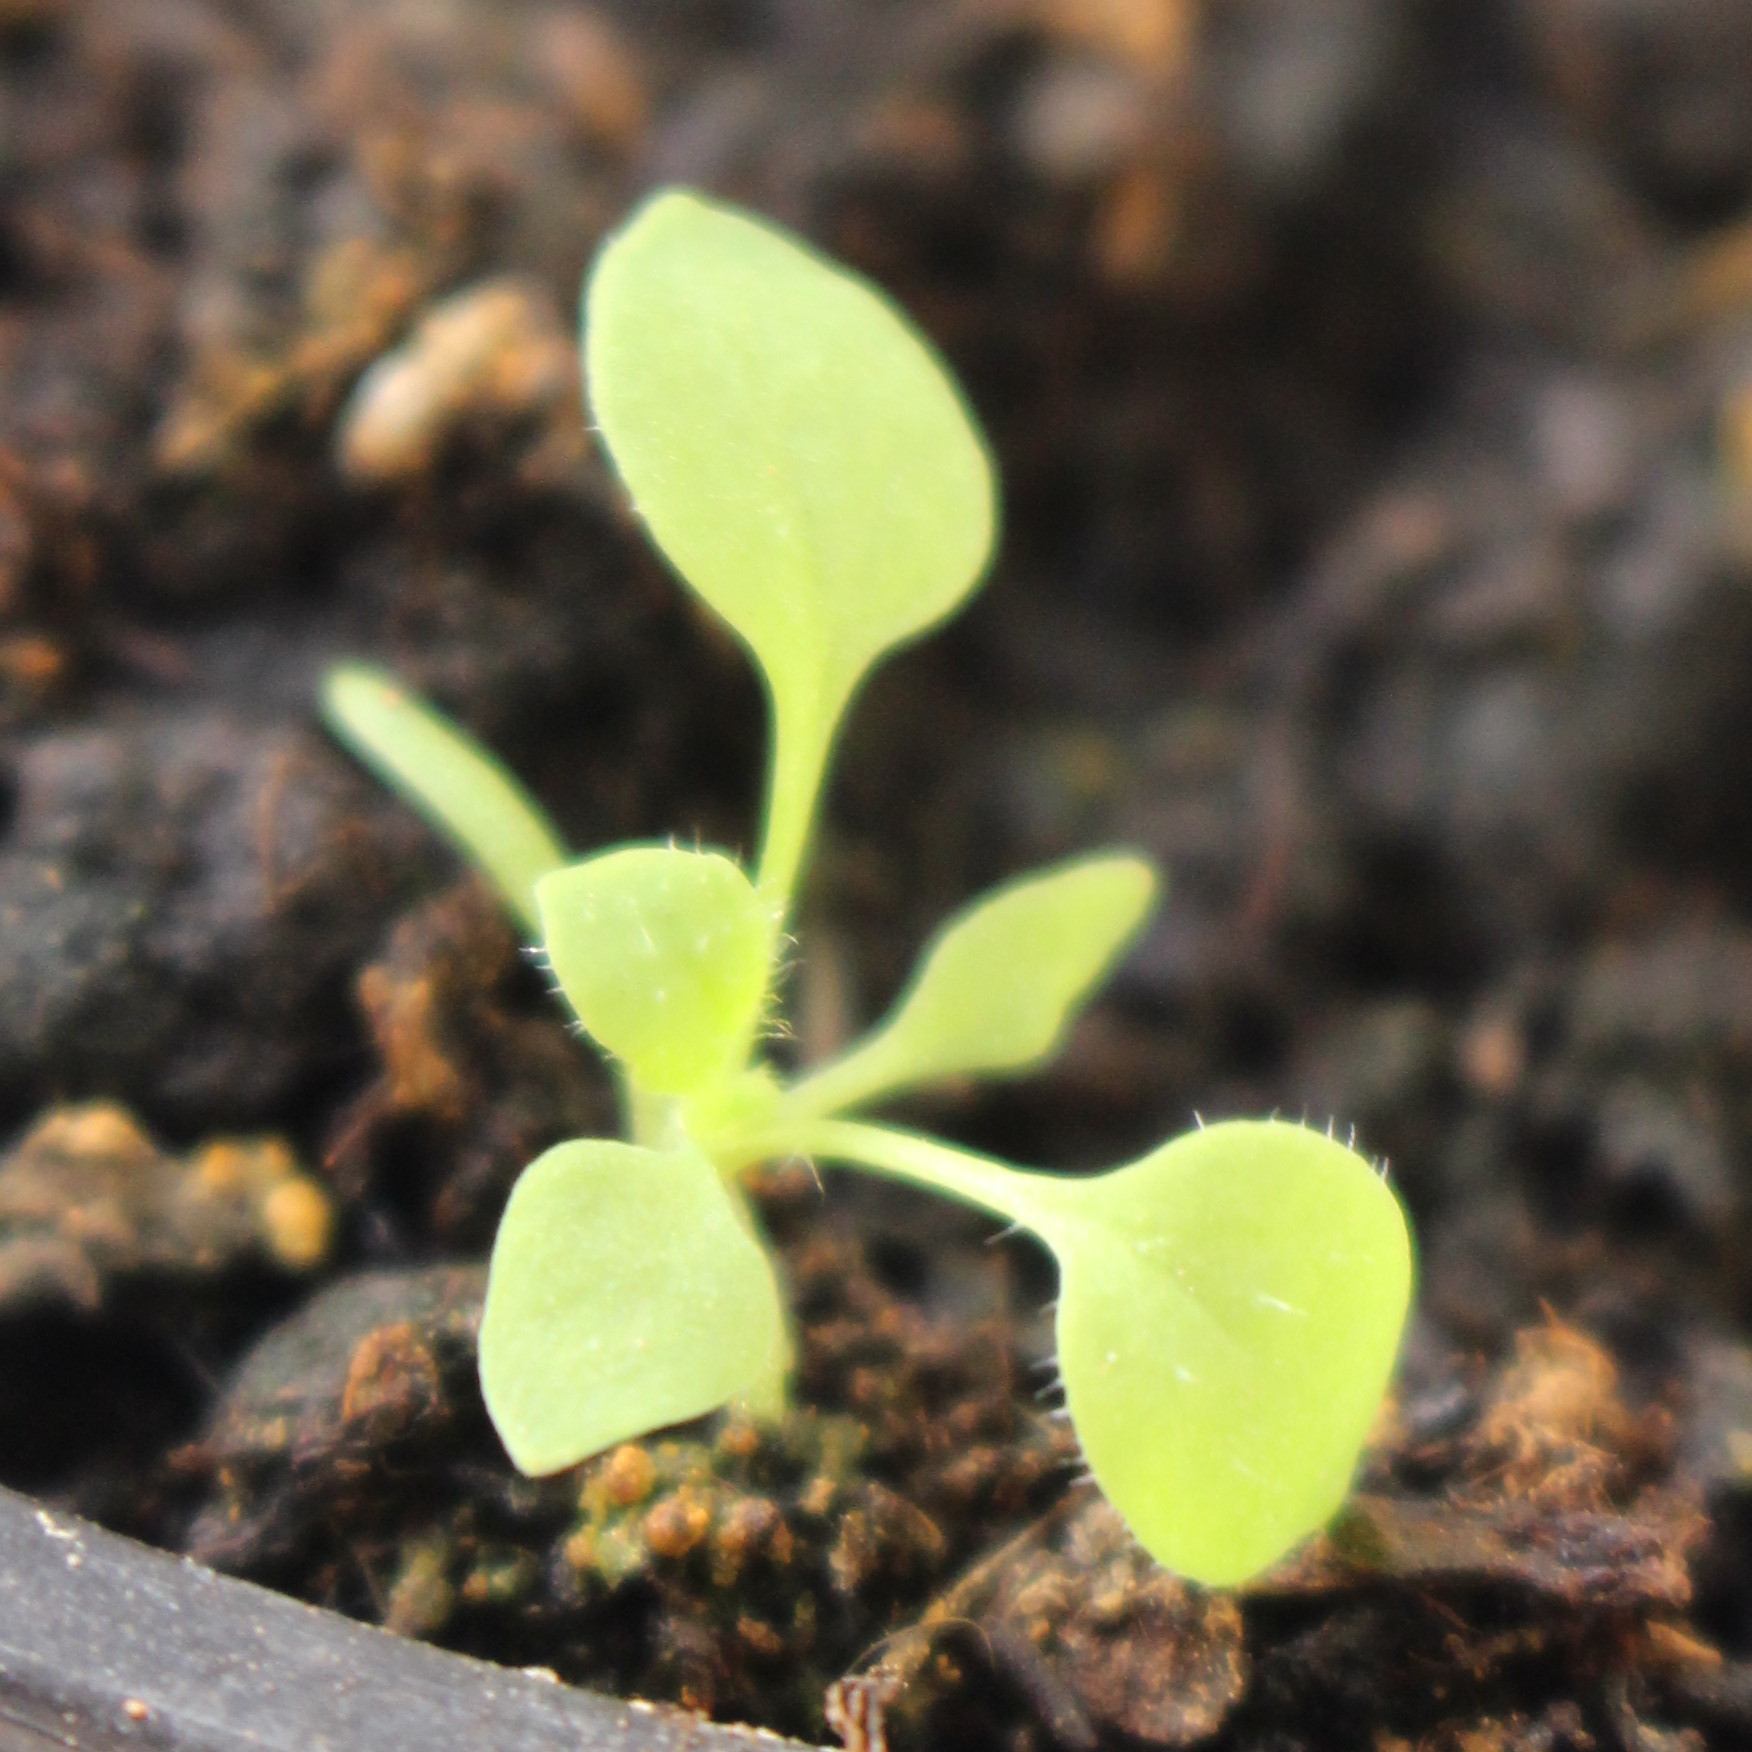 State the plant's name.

Papaver rhoeas
